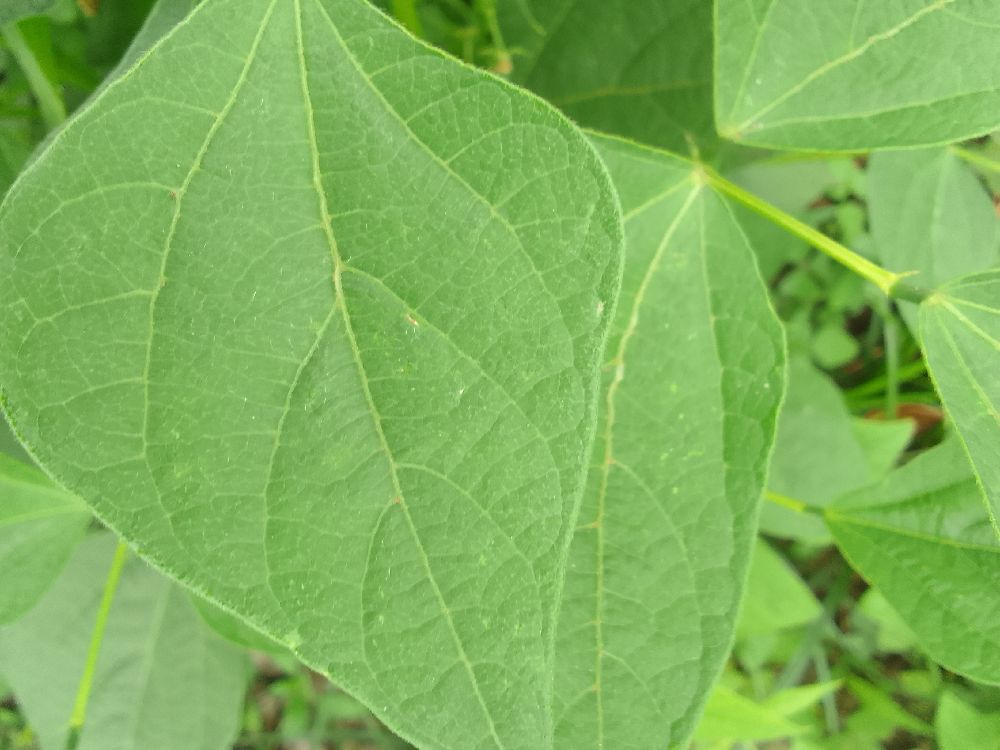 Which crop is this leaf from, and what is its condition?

common bean, healthy
